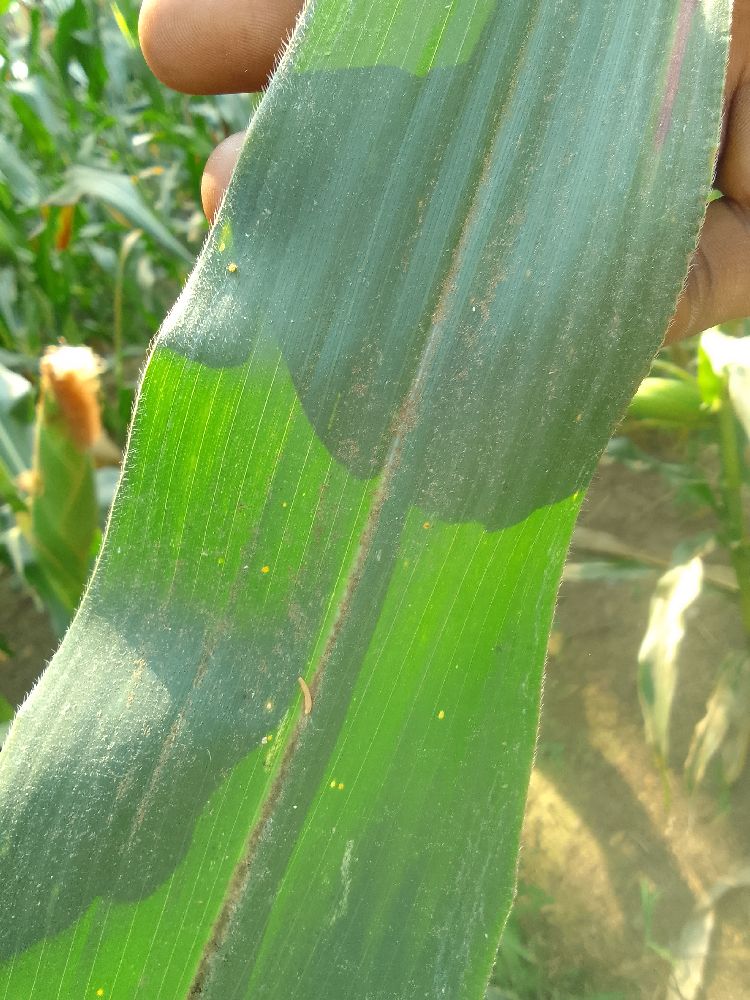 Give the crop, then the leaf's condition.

maize, healthy
